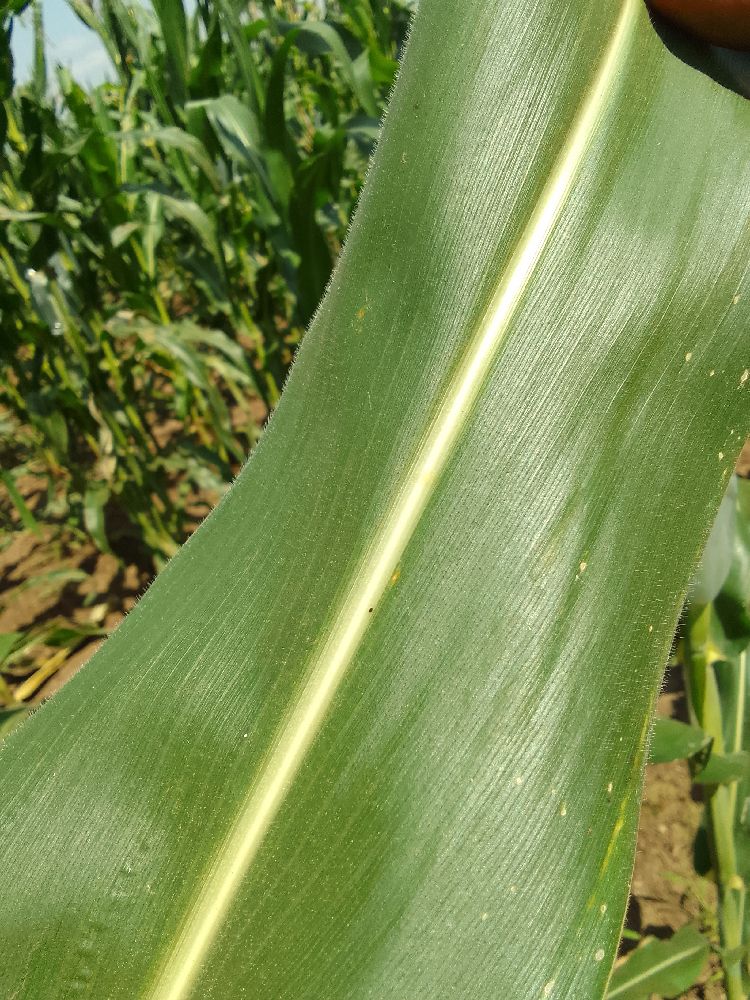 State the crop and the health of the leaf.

maize, healthy
